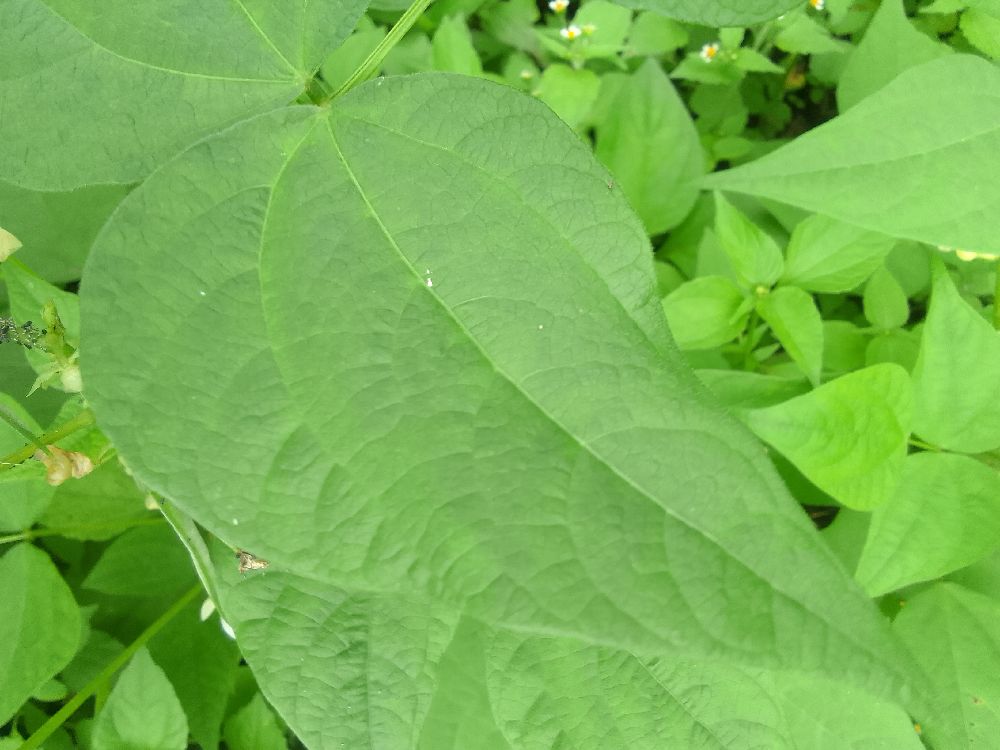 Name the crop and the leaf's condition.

common bean, healthy
